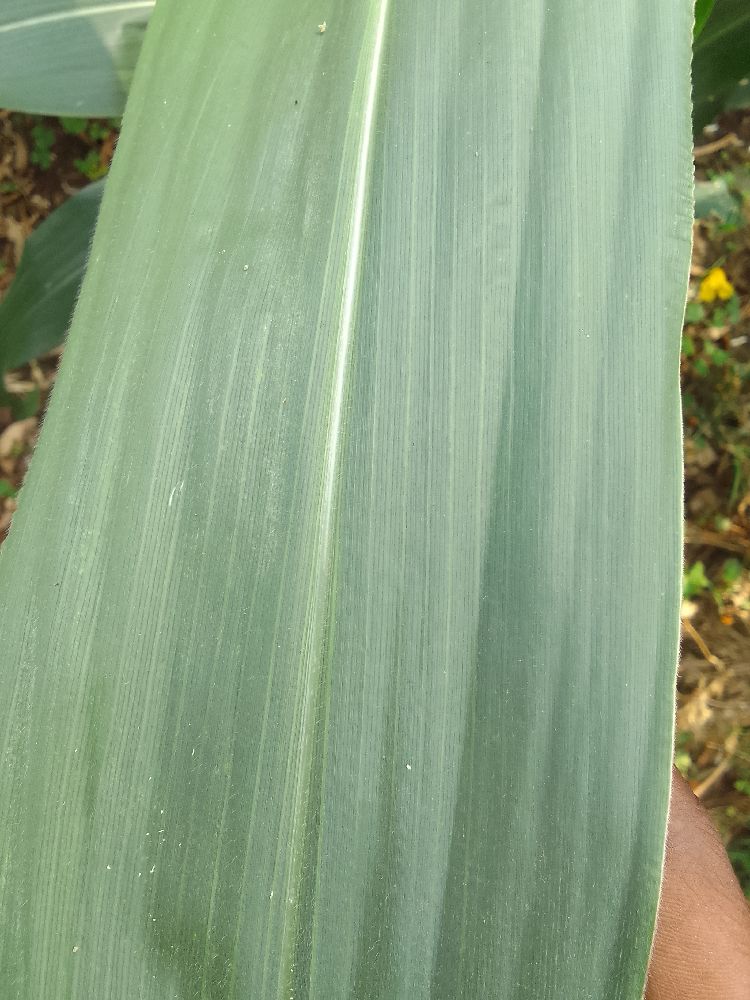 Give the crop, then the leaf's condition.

maize, healthy
